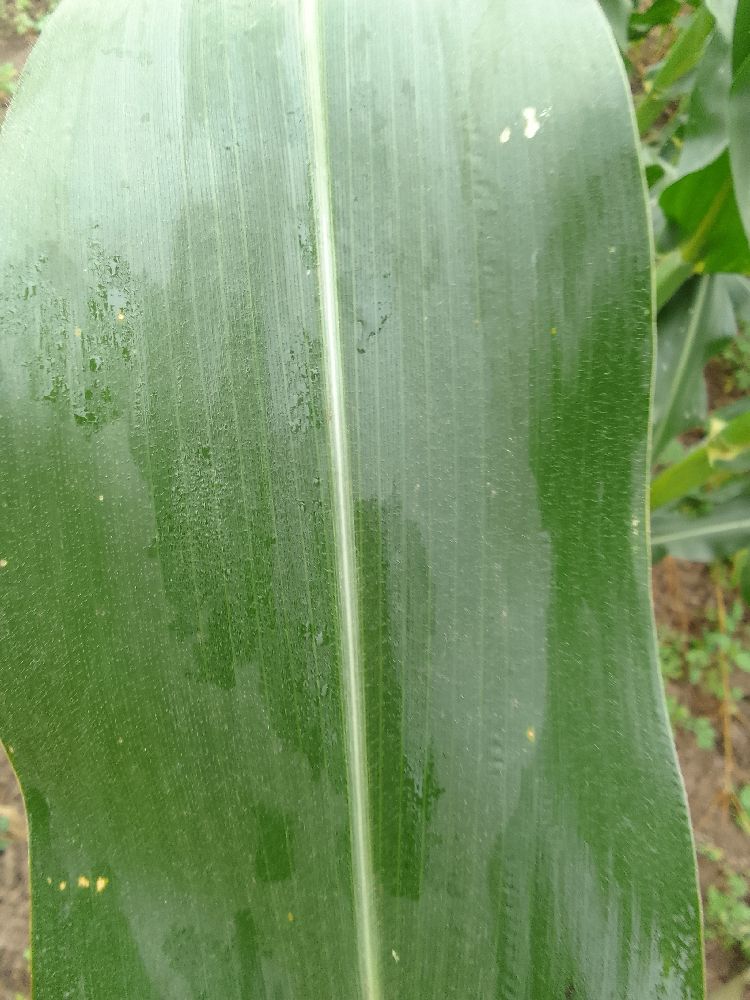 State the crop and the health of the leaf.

maize, healthy
